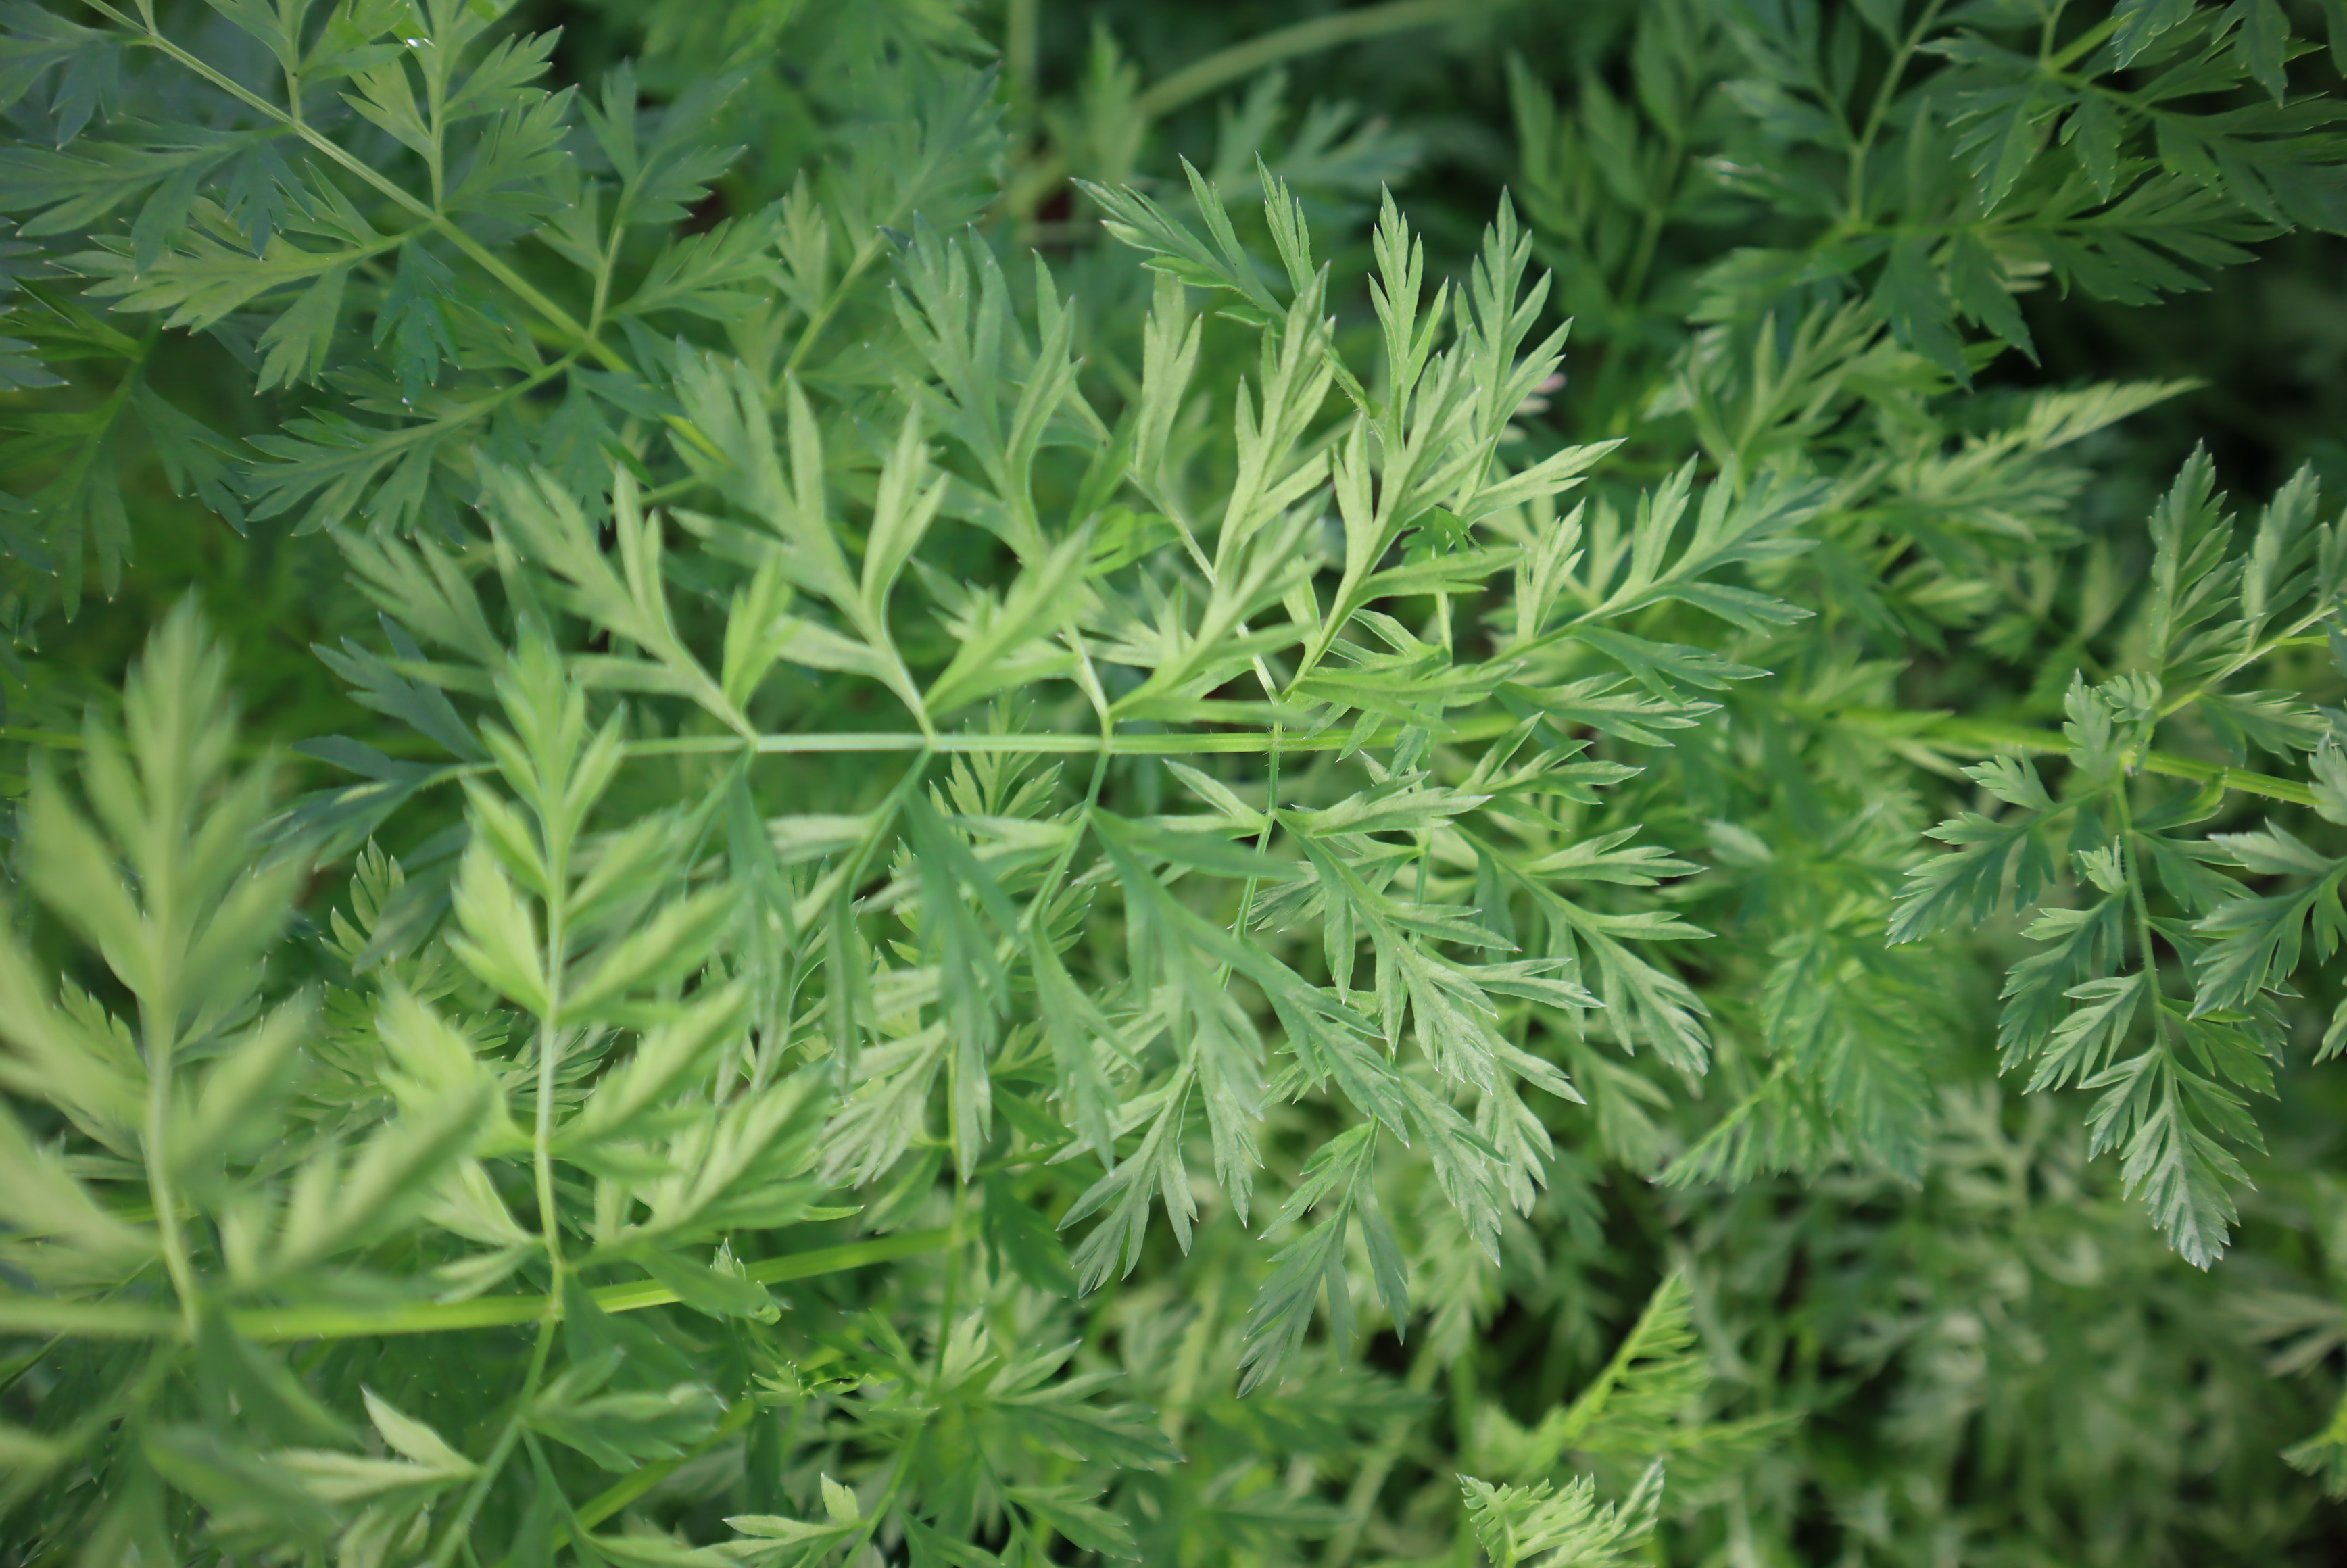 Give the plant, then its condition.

carrot, healthy
